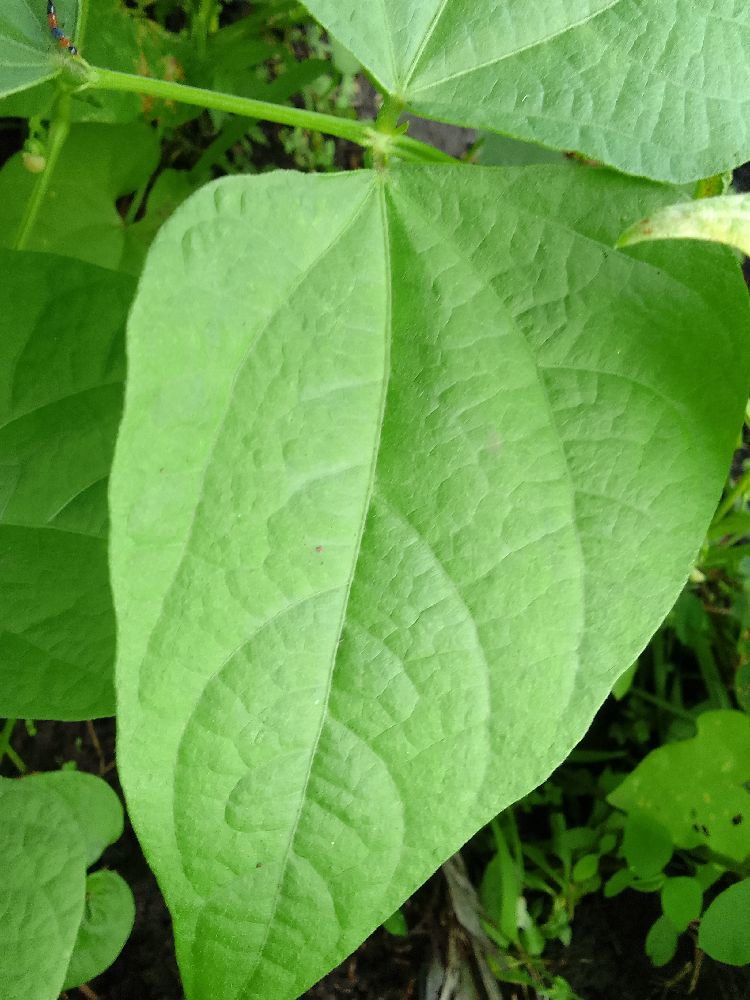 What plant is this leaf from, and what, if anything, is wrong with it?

common bean, healthy
